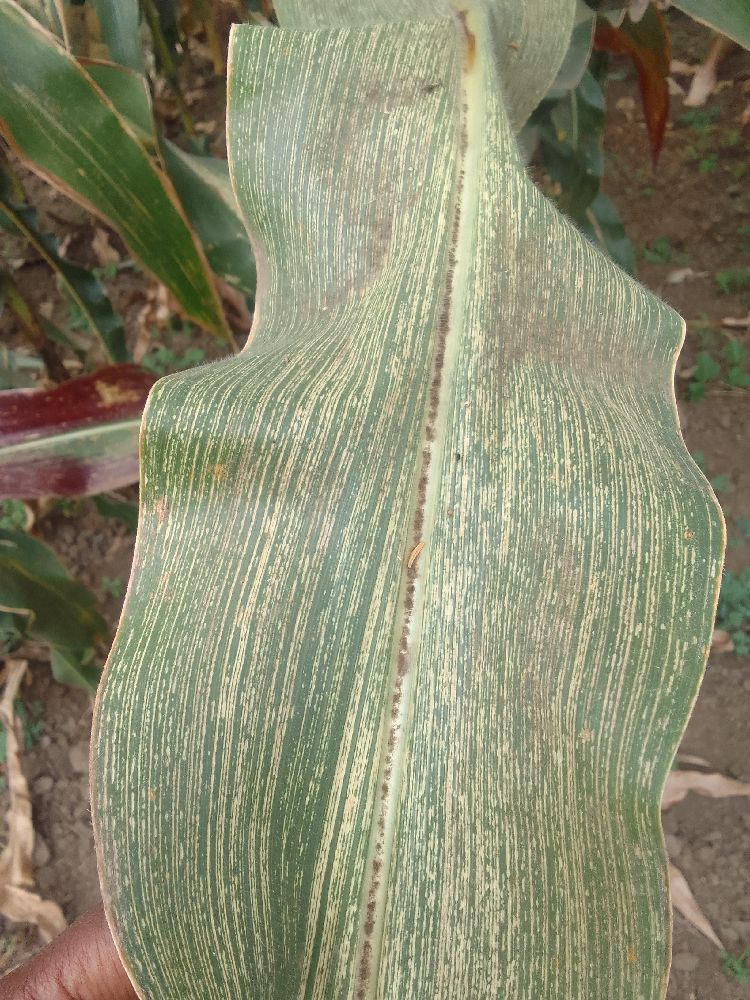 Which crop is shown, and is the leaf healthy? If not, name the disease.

maize, maize streak virus
